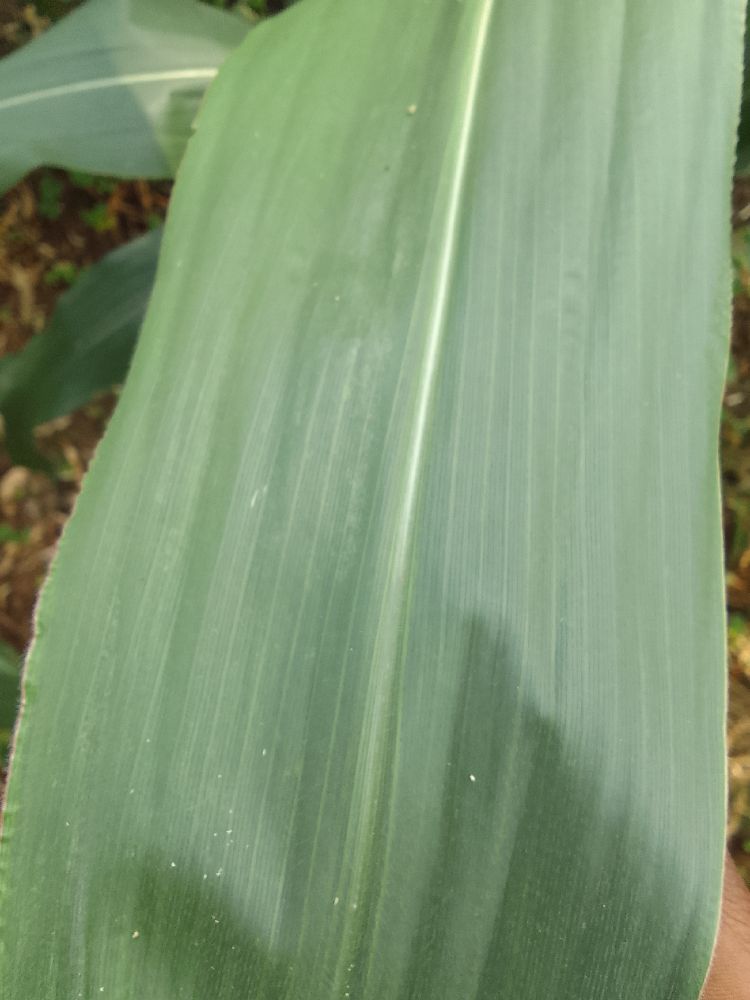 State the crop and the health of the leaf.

maize, healthy
